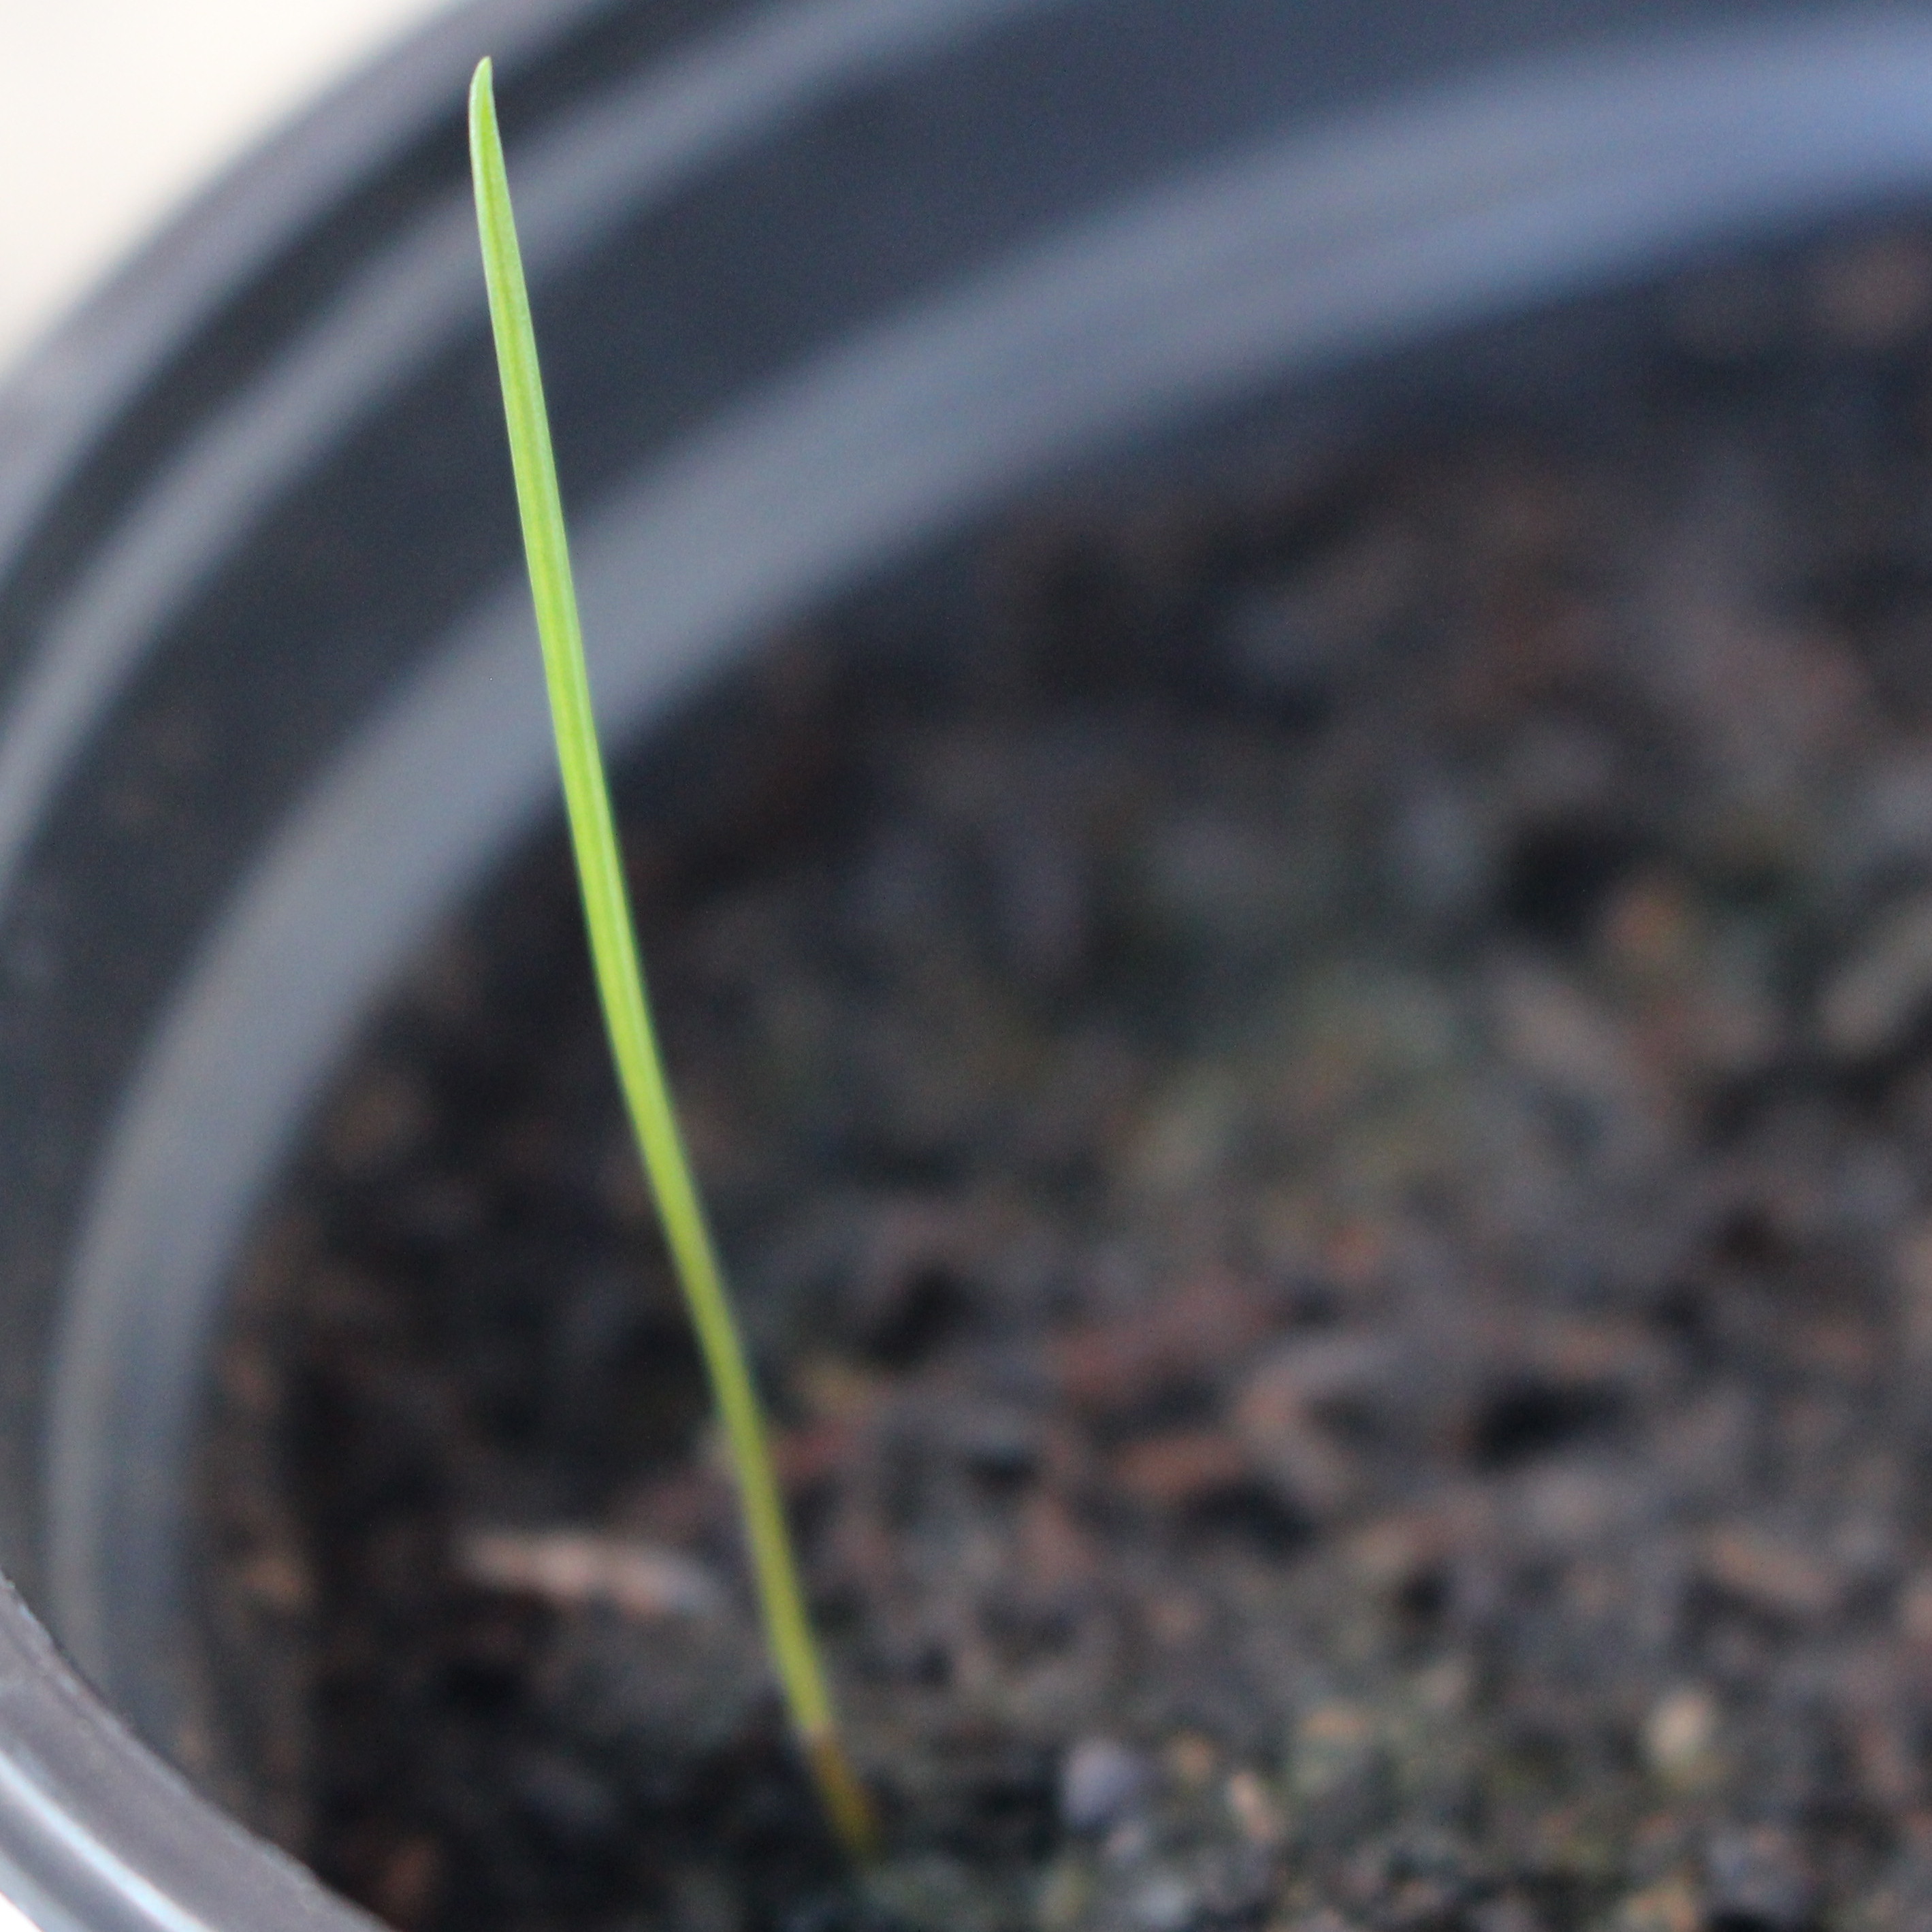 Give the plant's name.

Lolium multiflorum
